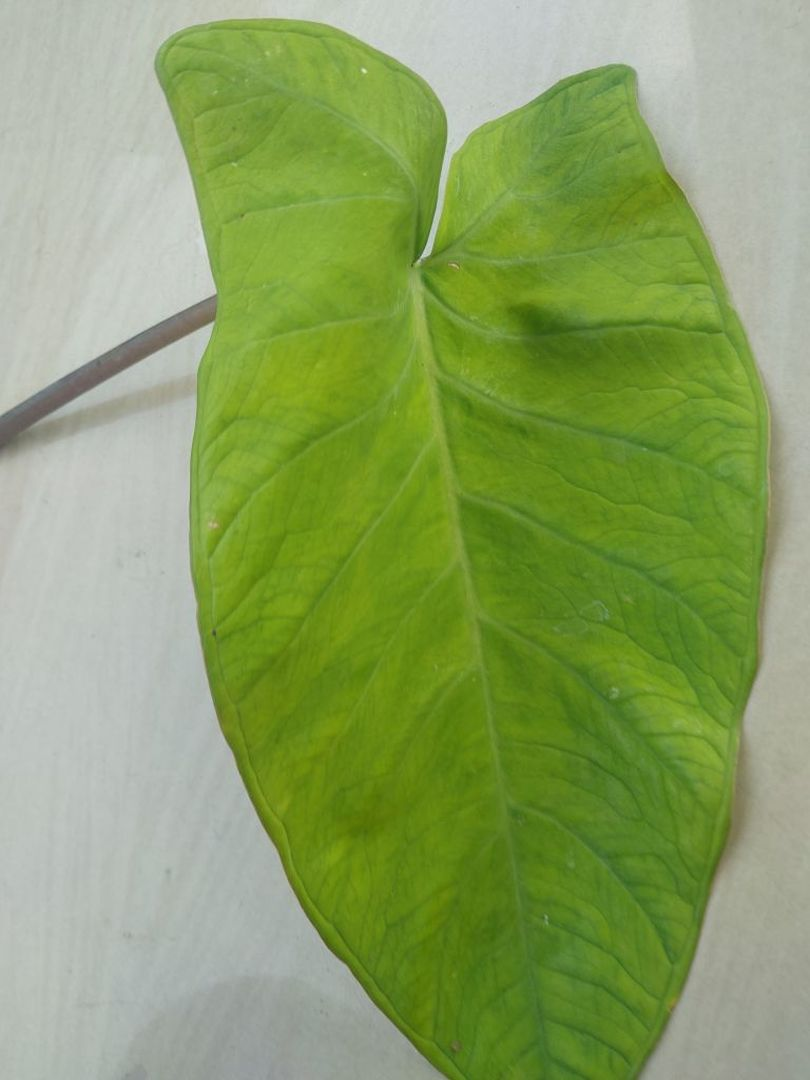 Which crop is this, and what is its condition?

taro, mosaic
